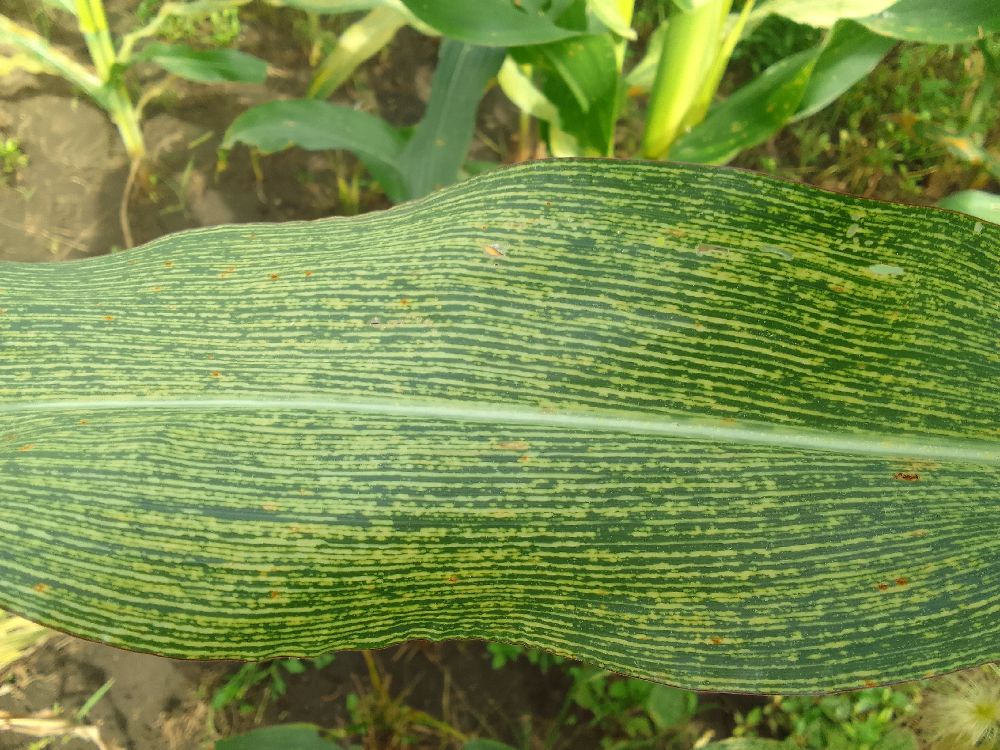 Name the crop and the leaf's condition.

maize, maize streak virus
